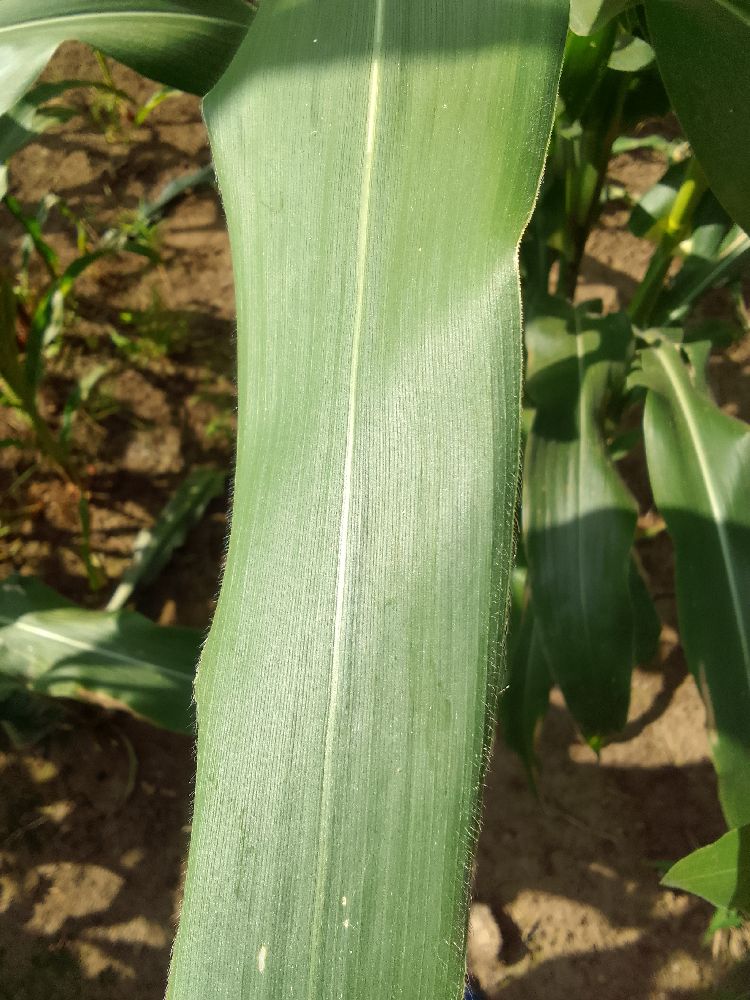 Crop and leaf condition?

maize, healthy
